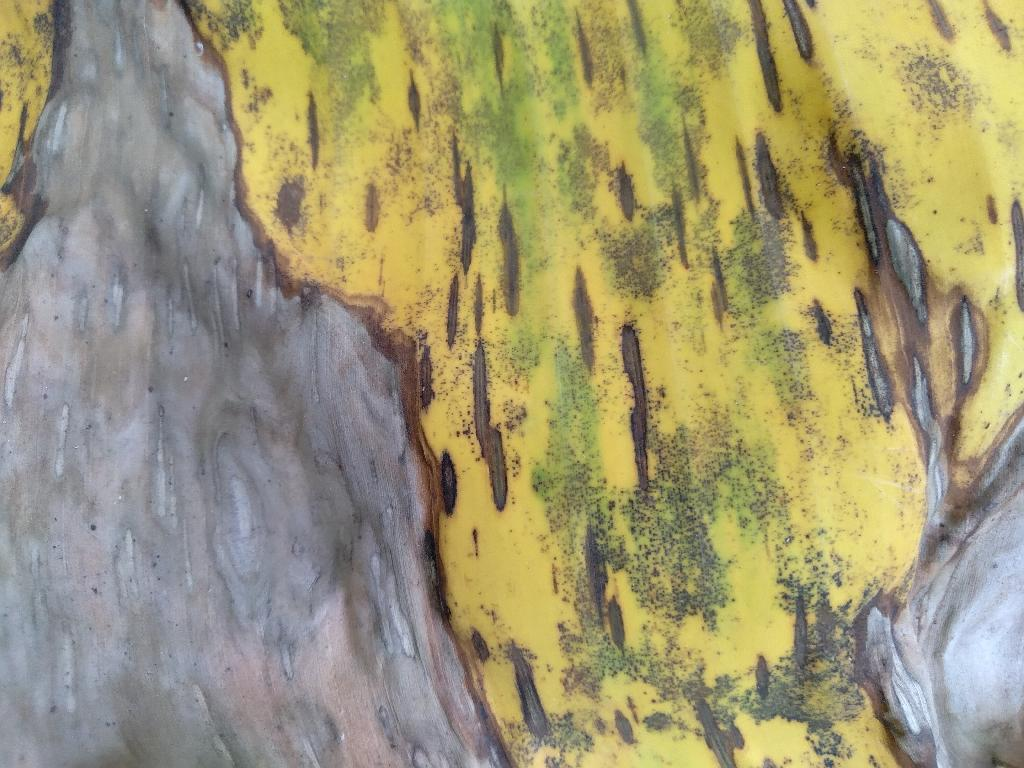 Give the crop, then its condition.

banana, black sigatoka
